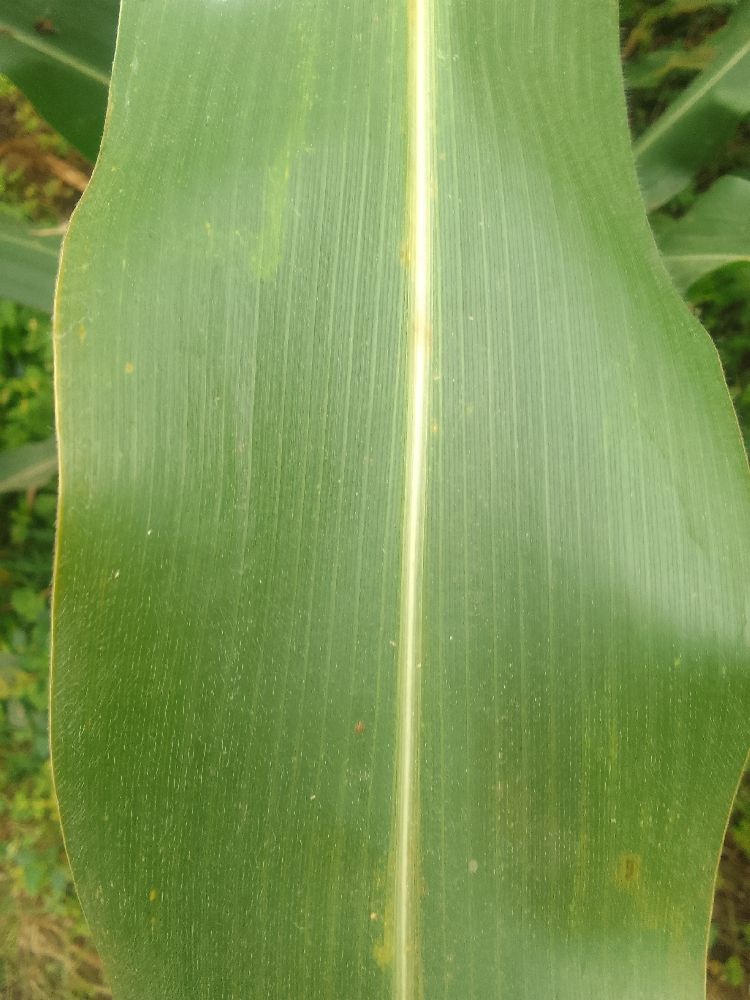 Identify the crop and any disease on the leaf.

maize, healthy
